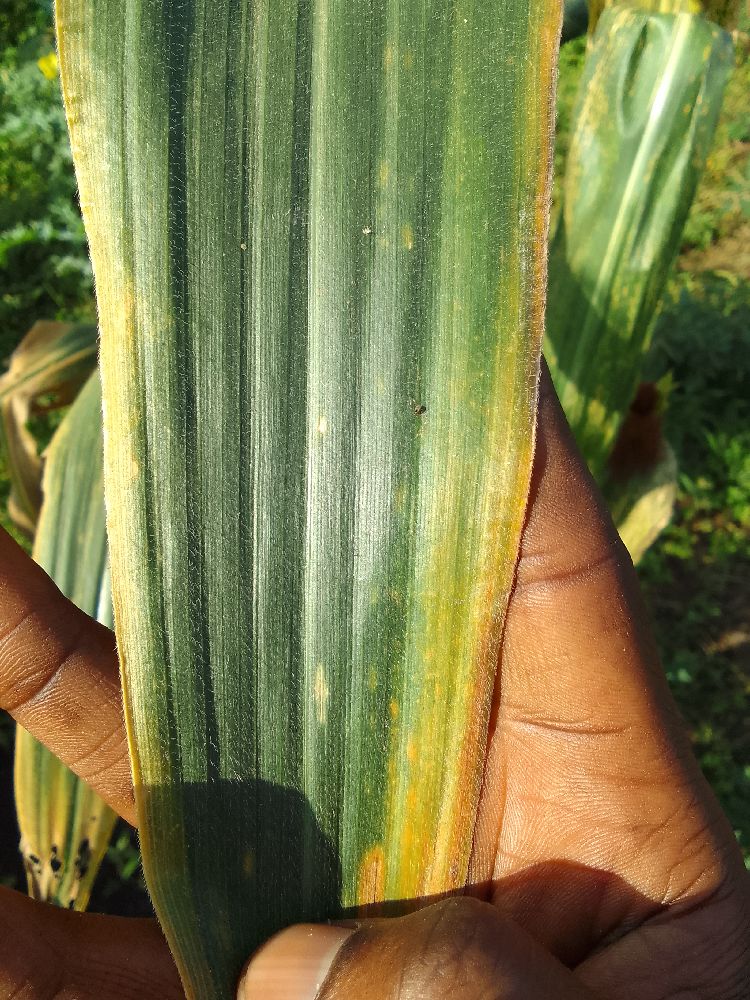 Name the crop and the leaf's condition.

maize, maize lethal necrosis
